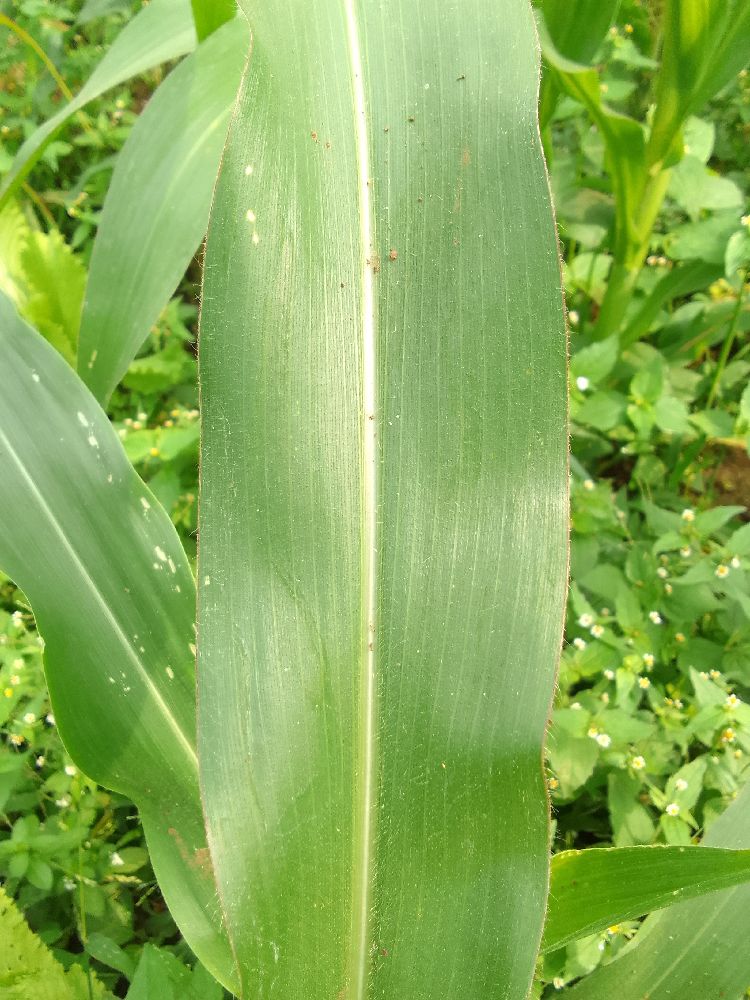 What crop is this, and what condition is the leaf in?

maize, healthy
